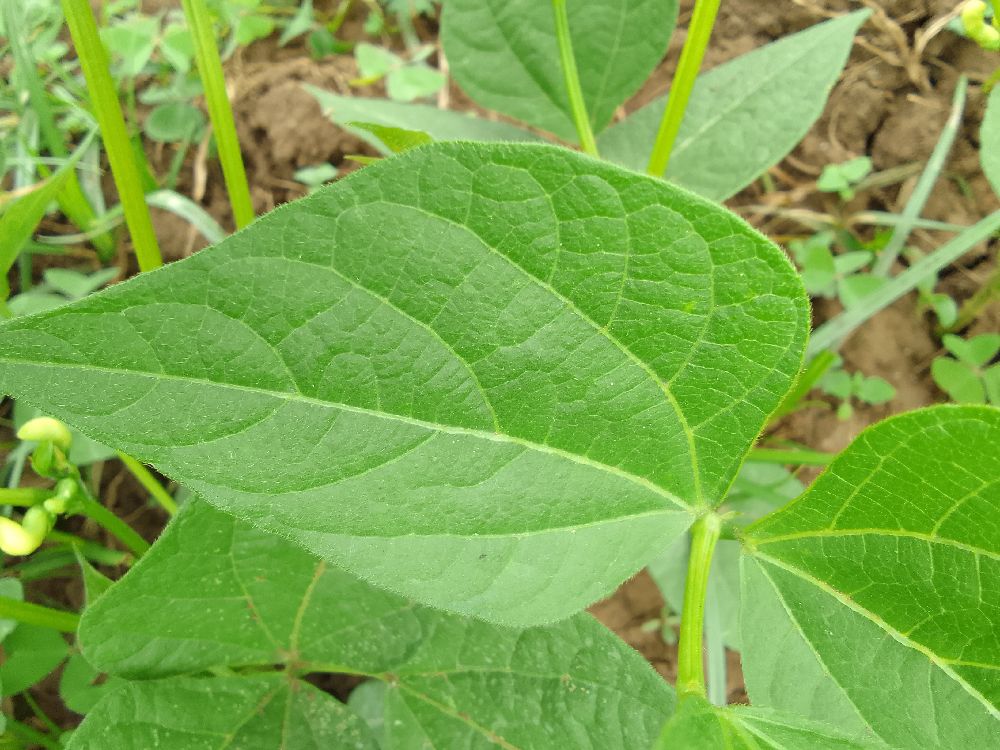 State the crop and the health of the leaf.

common bean, healthy
